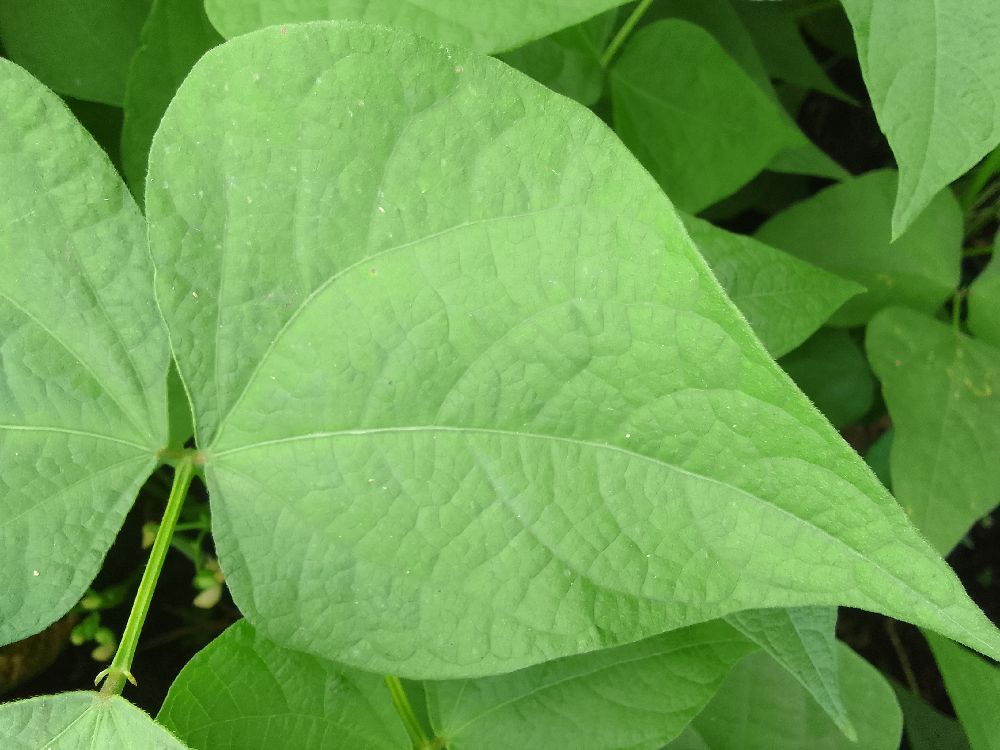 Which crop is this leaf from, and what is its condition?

common bean, healthy
